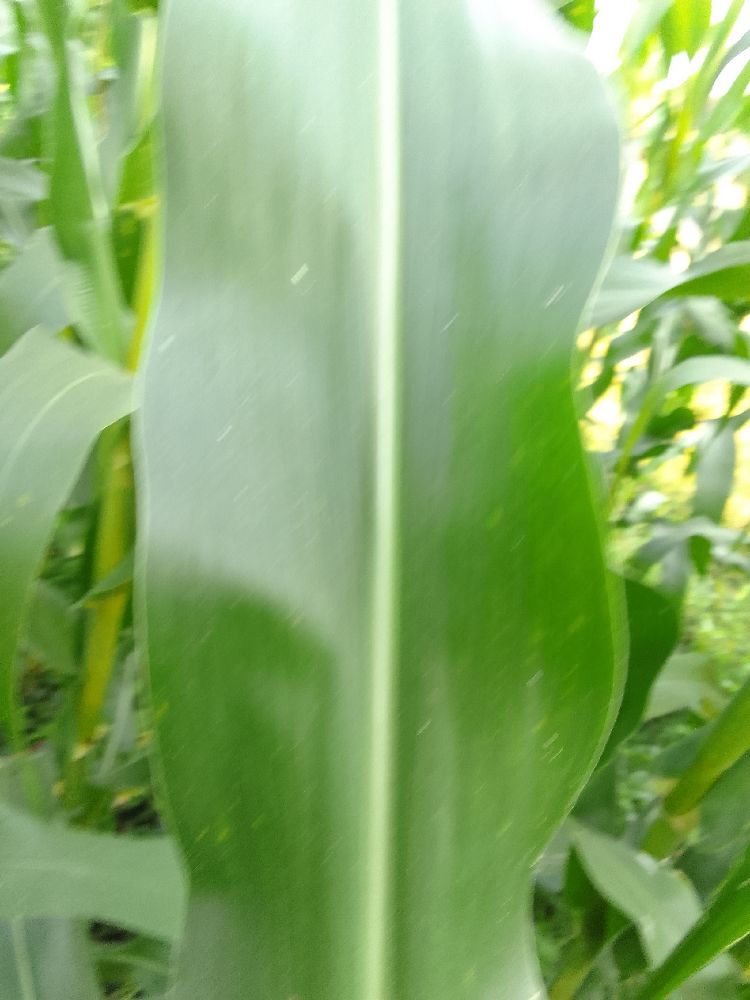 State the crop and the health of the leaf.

maize, healthy
